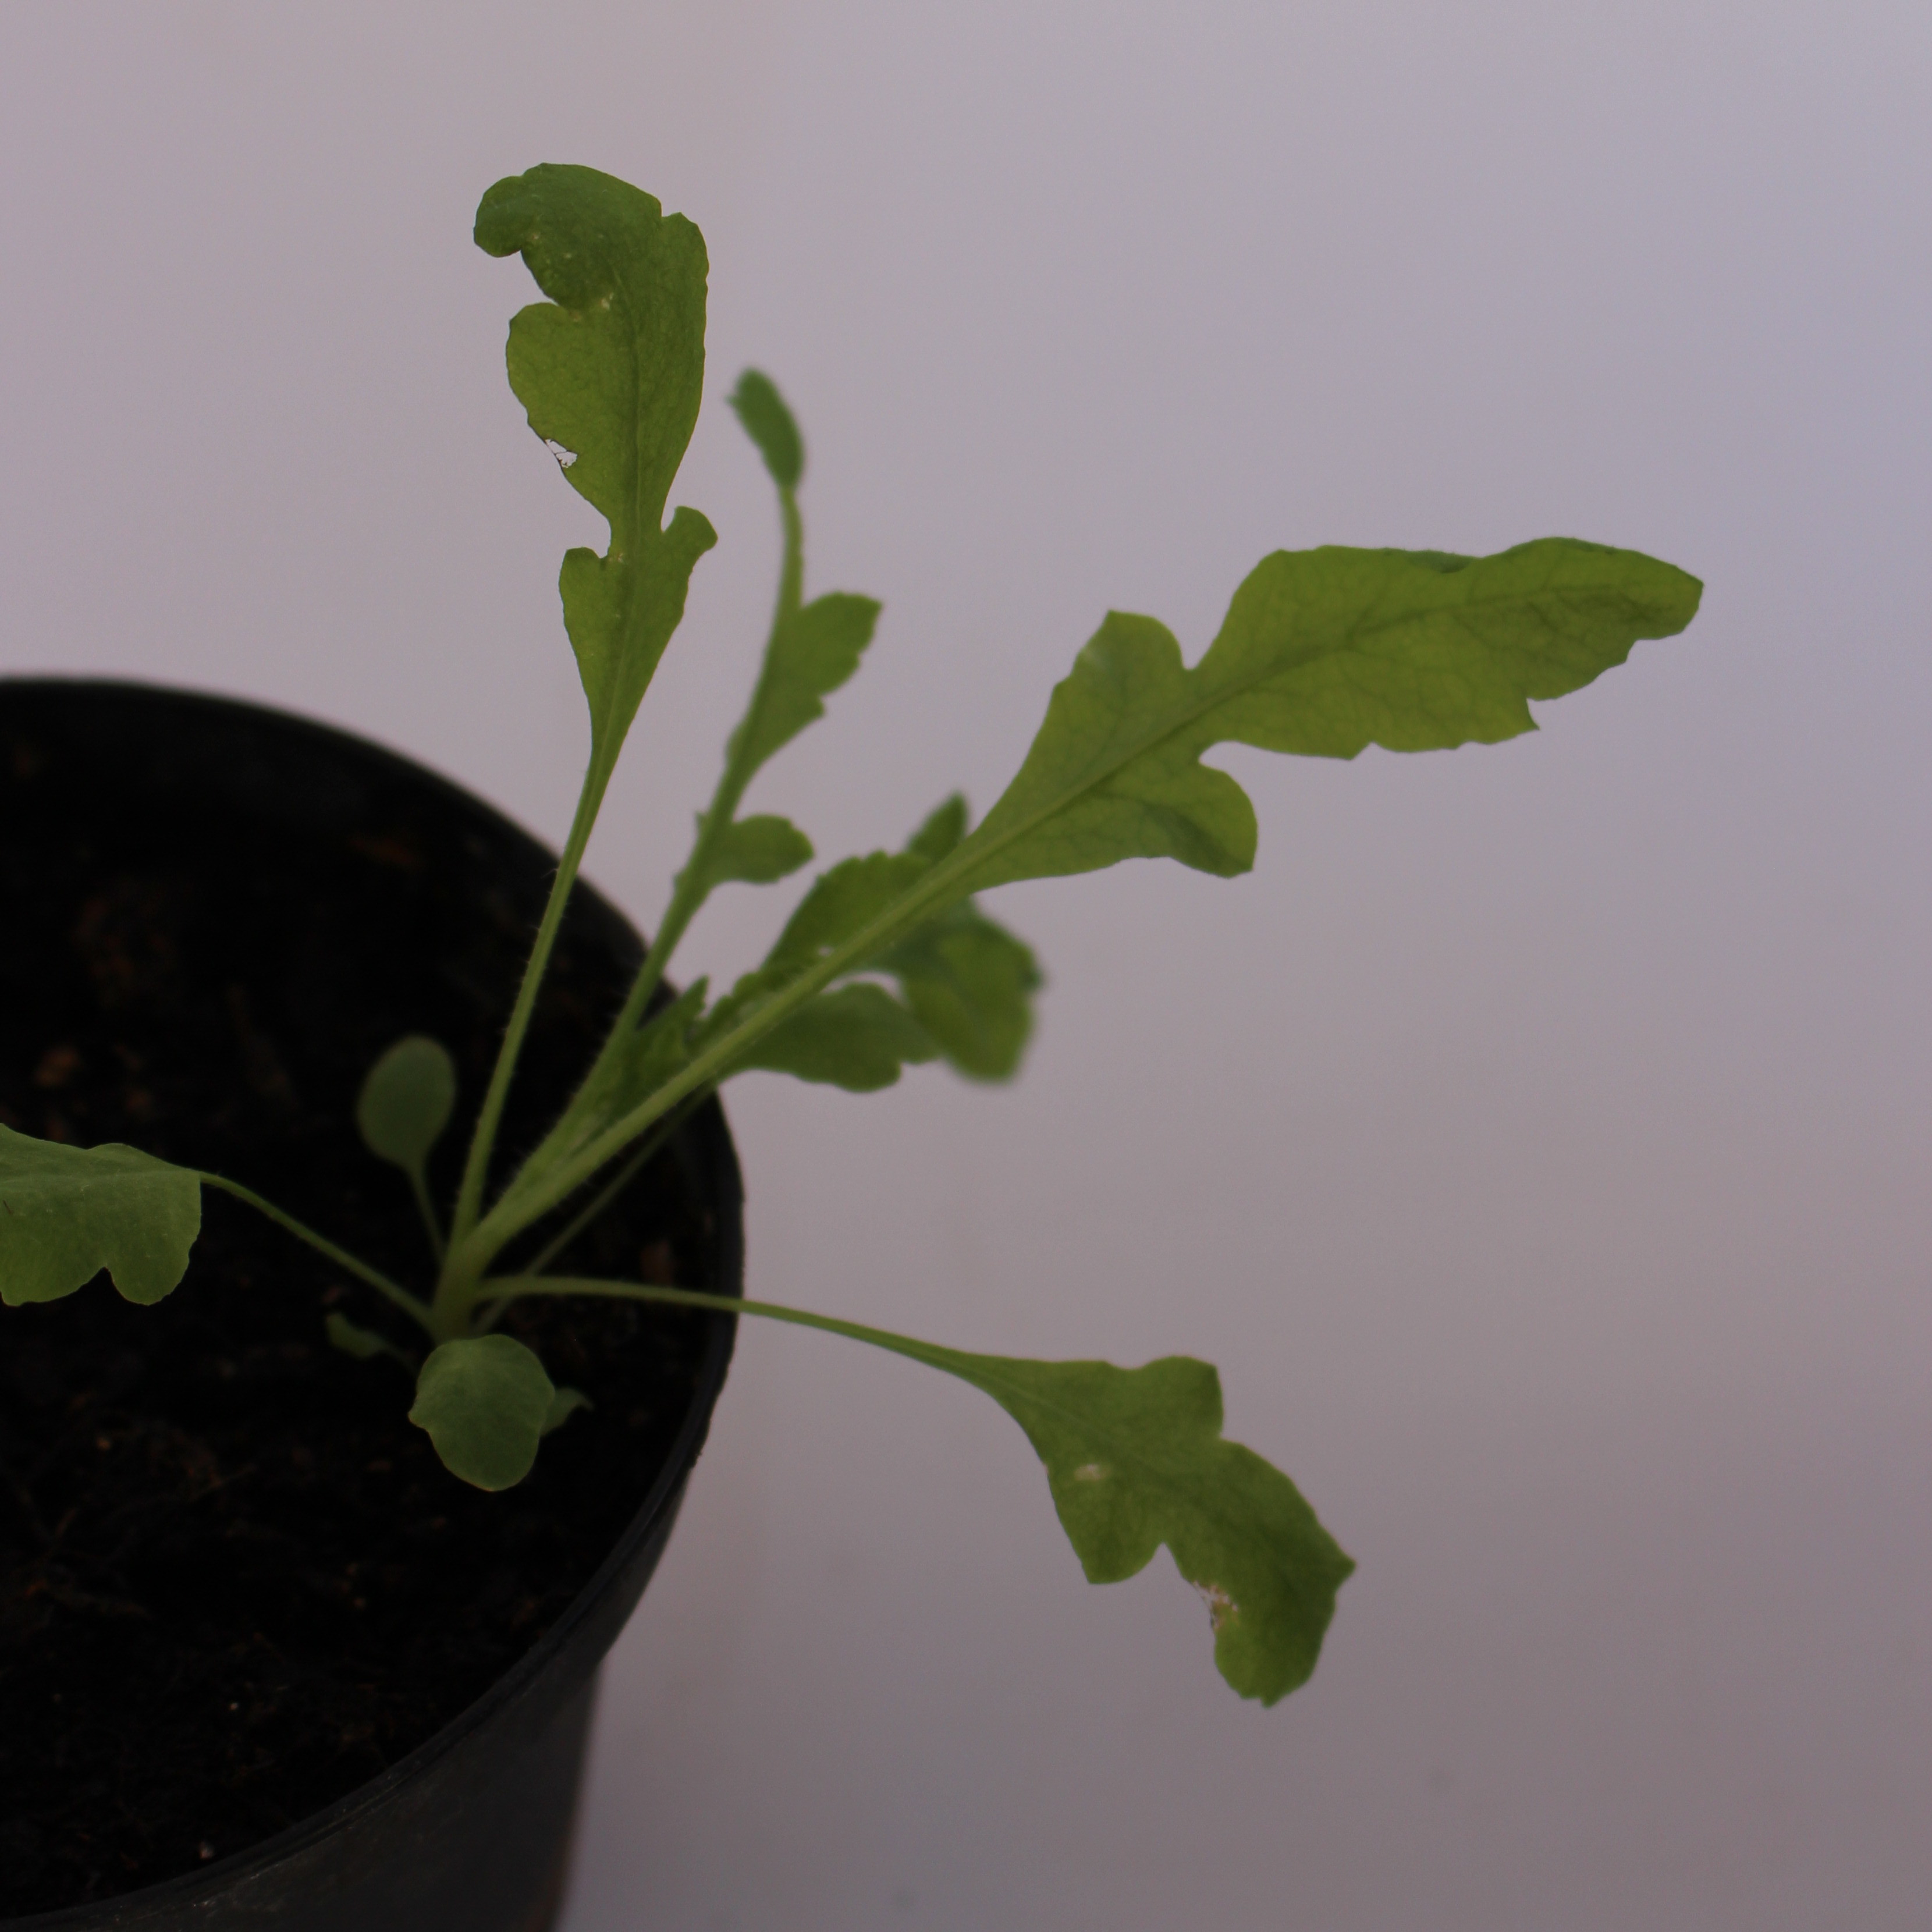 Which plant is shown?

Papaver rhoeas
